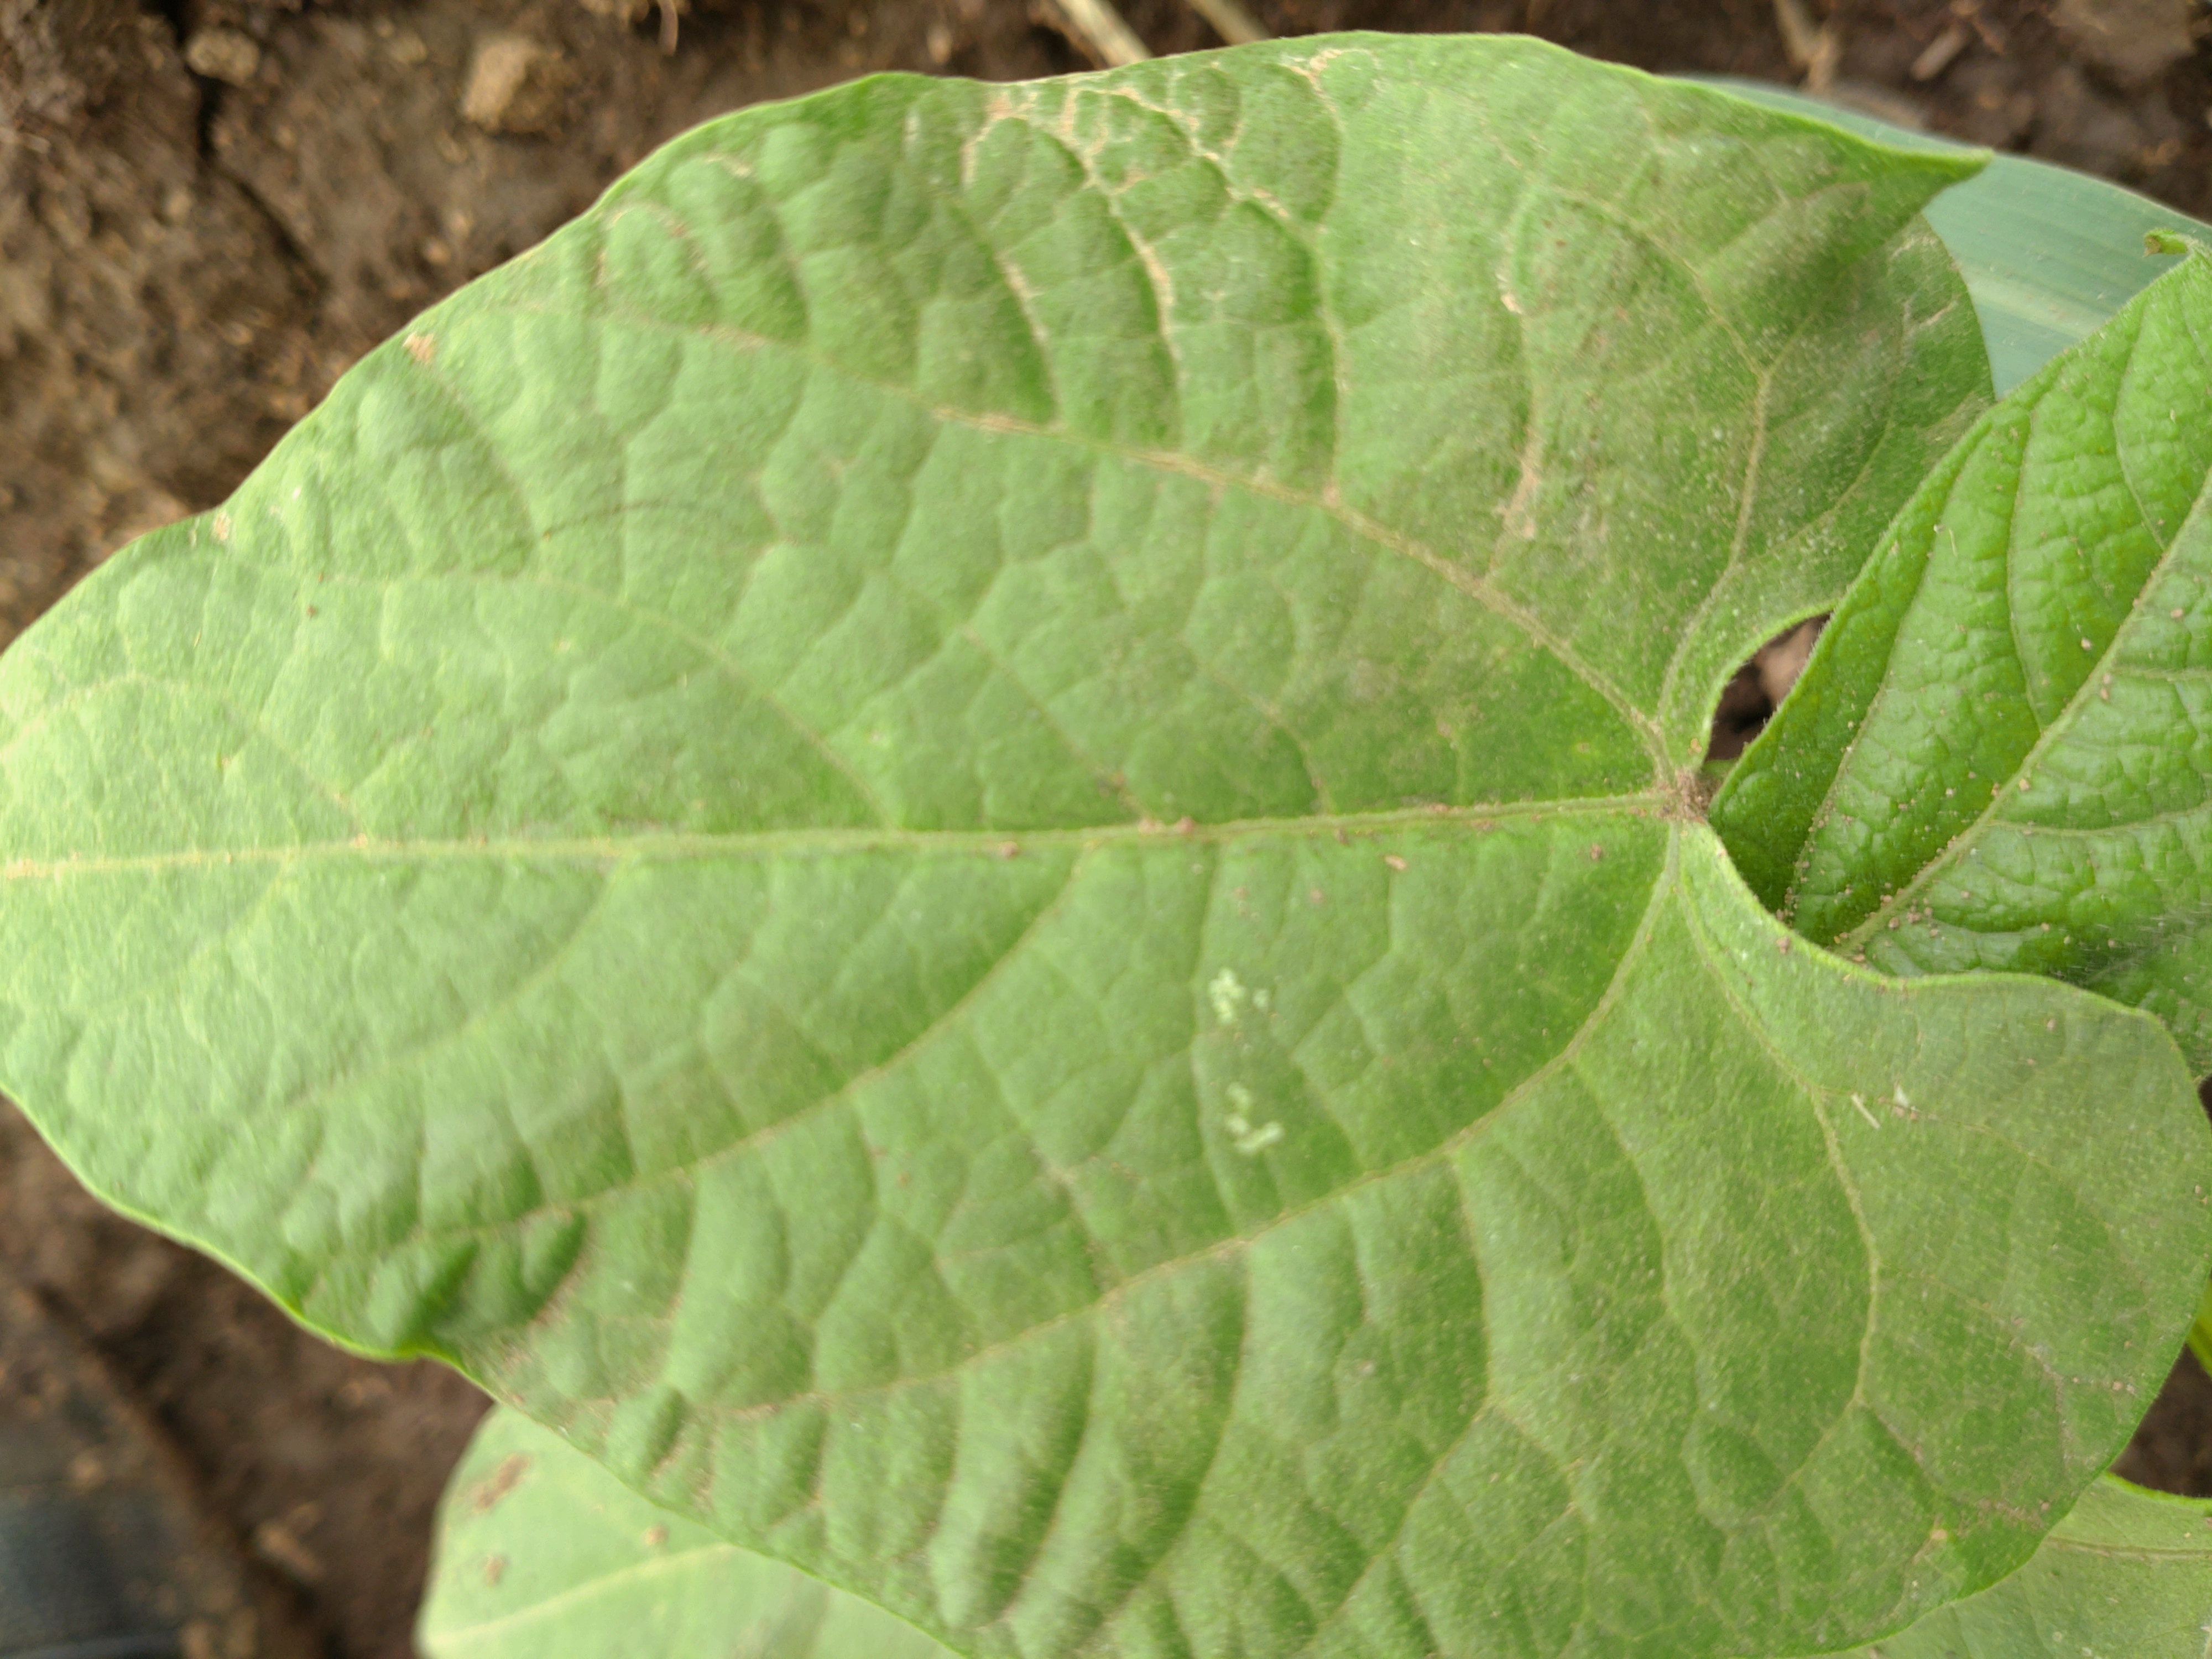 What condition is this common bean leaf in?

healthy
